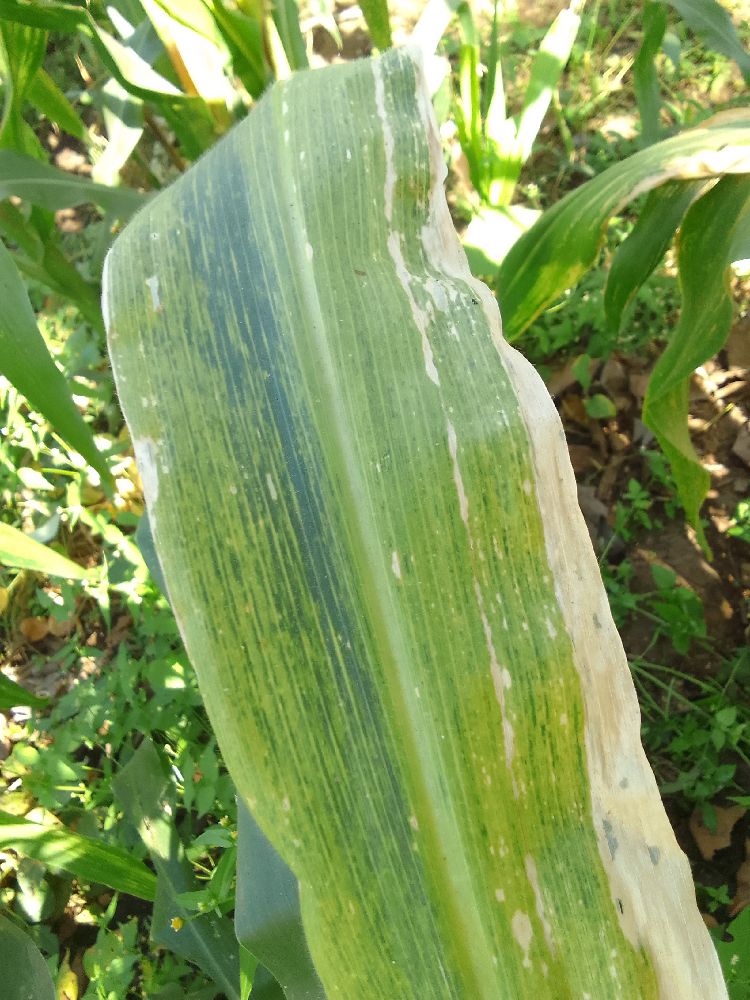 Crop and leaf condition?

maize, maize lethal necrosis
